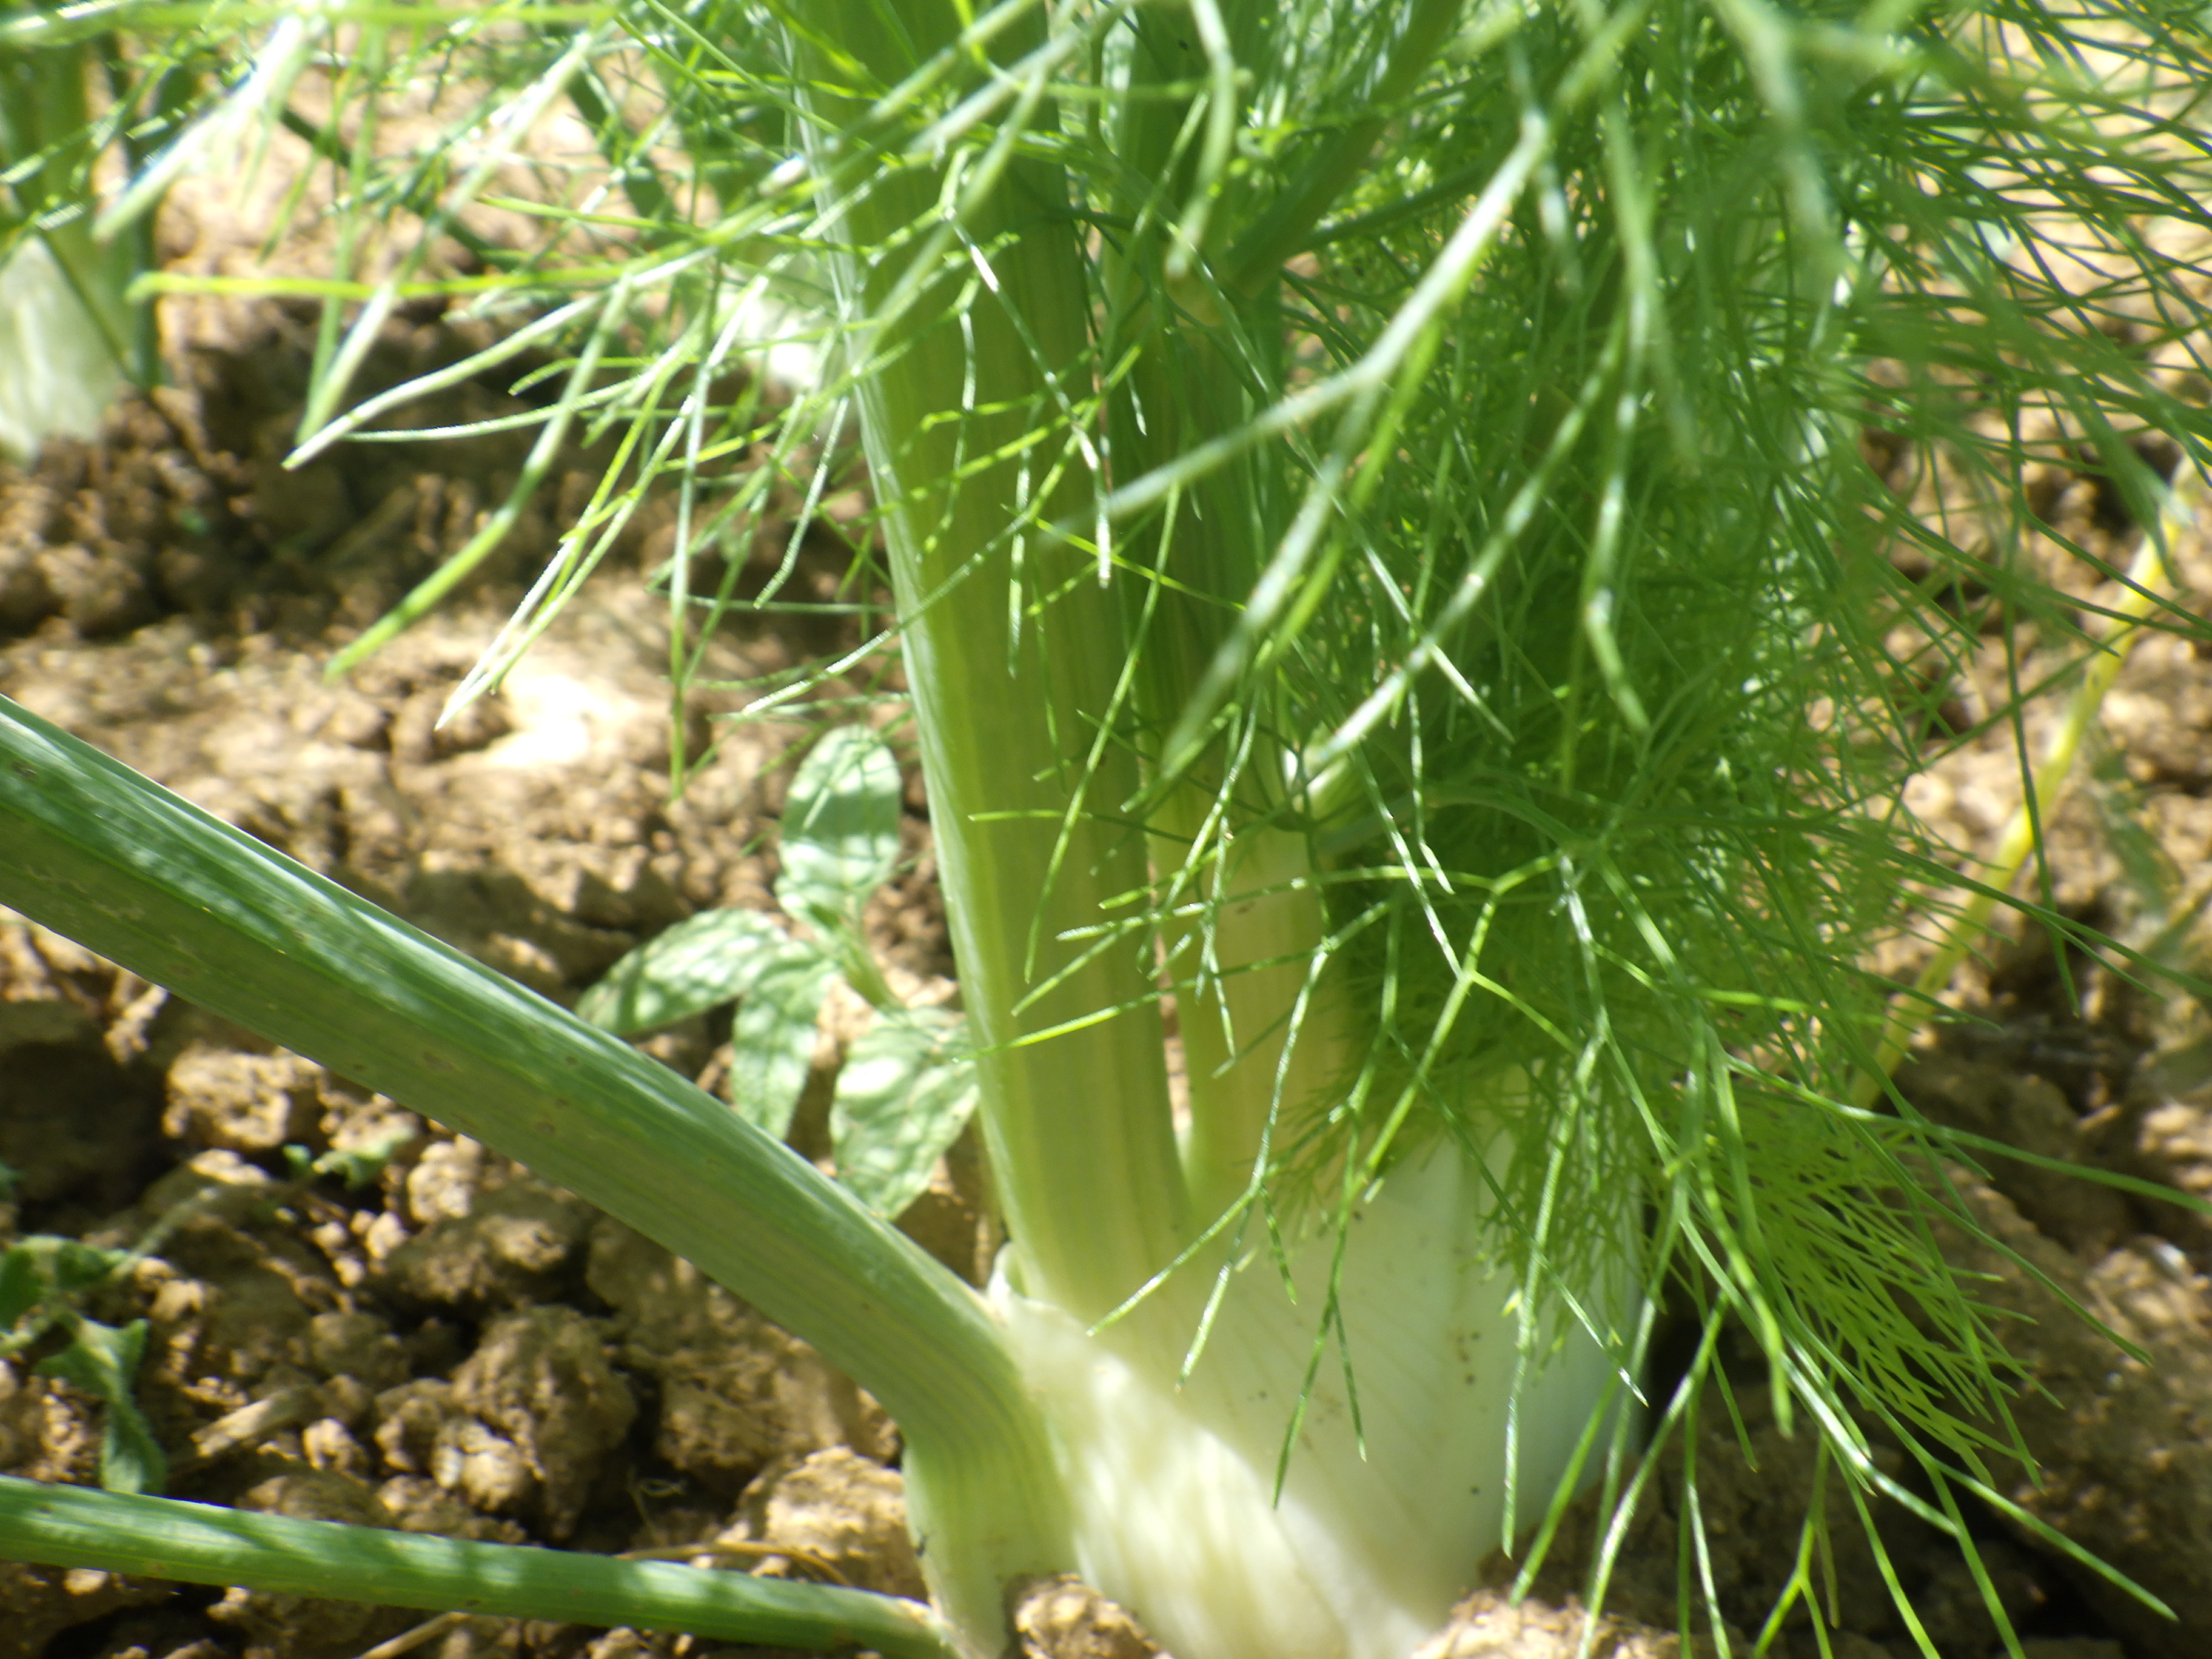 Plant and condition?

fennel, healthy
